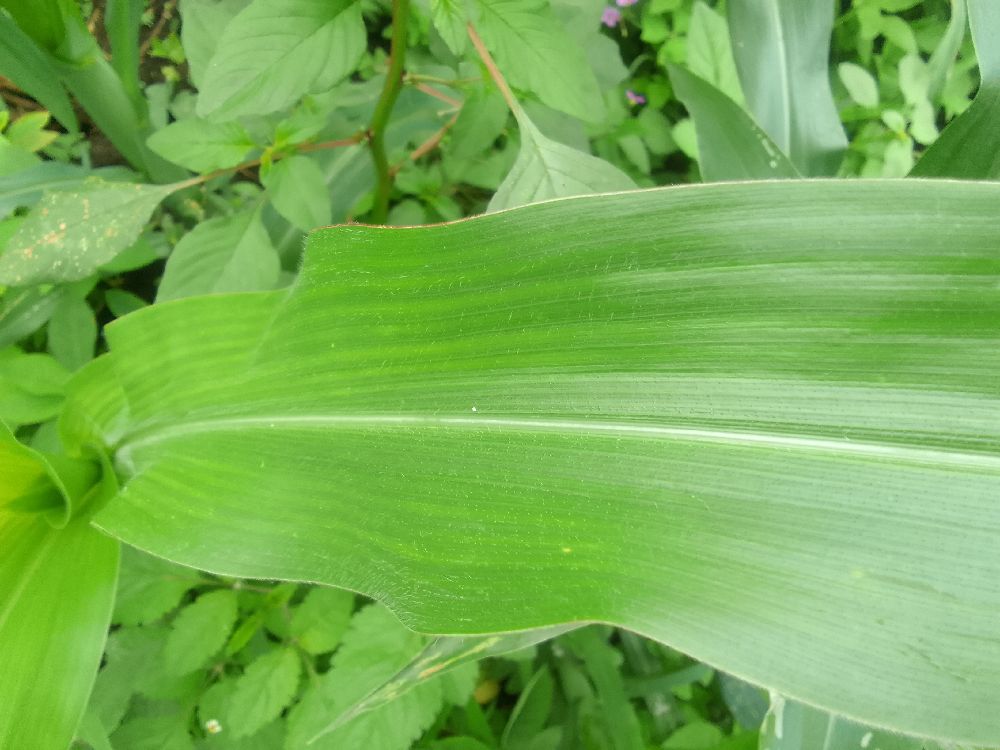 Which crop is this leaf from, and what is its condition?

maize, healthy
